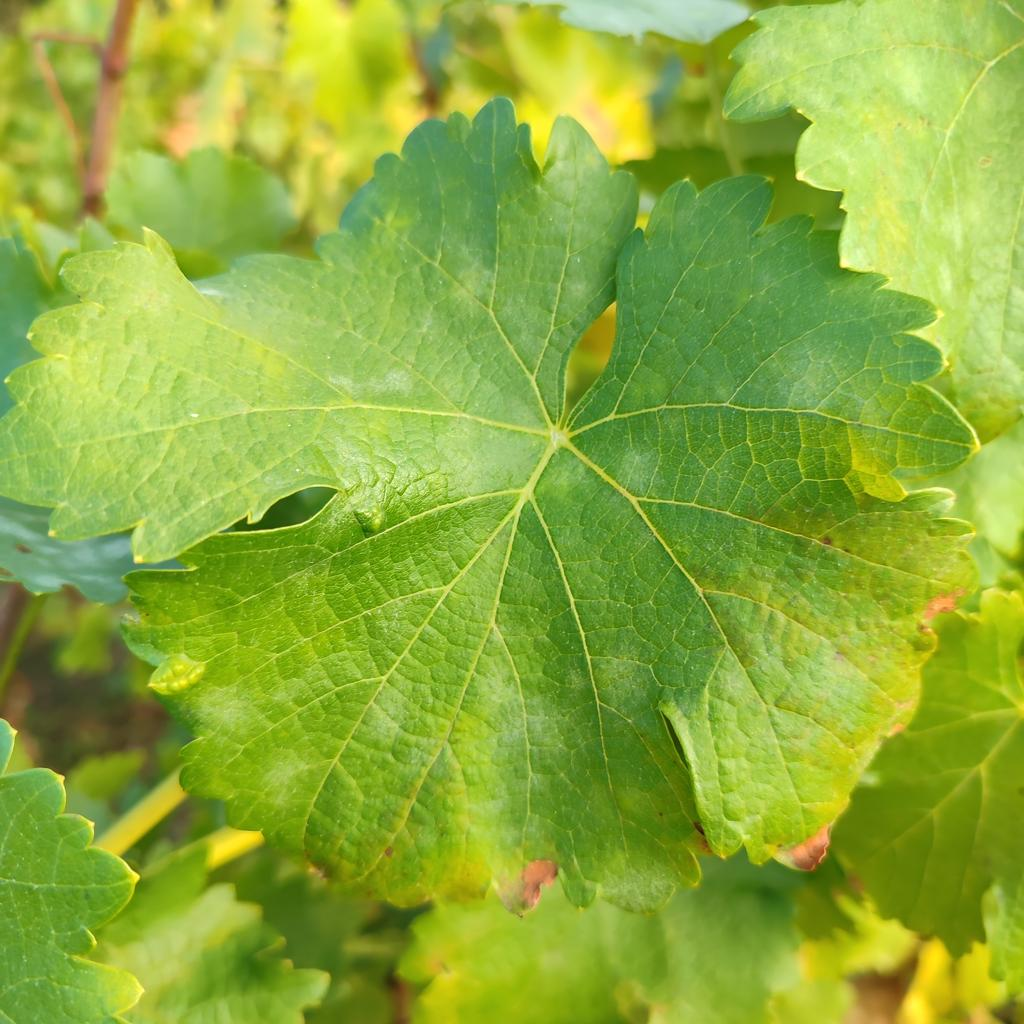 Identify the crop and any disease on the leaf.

grapevine, powdery mildew
